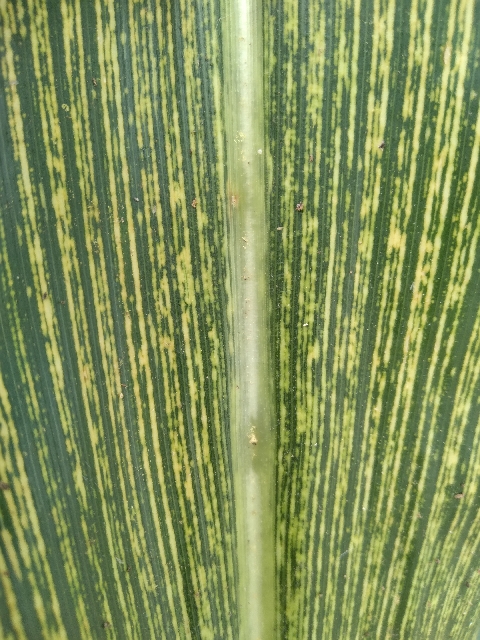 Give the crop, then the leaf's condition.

maize, maize streak virus
